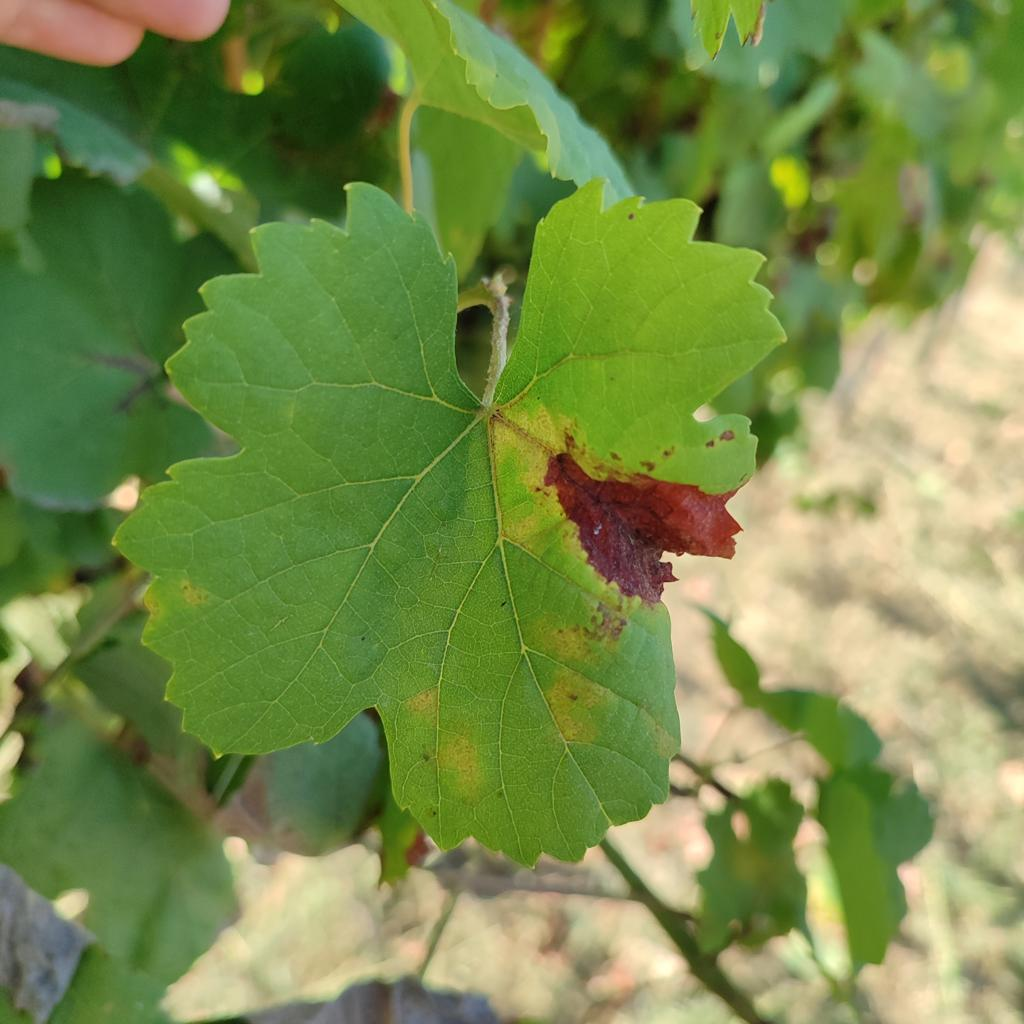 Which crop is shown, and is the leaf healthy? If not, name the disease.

grapevine, downy mildew
